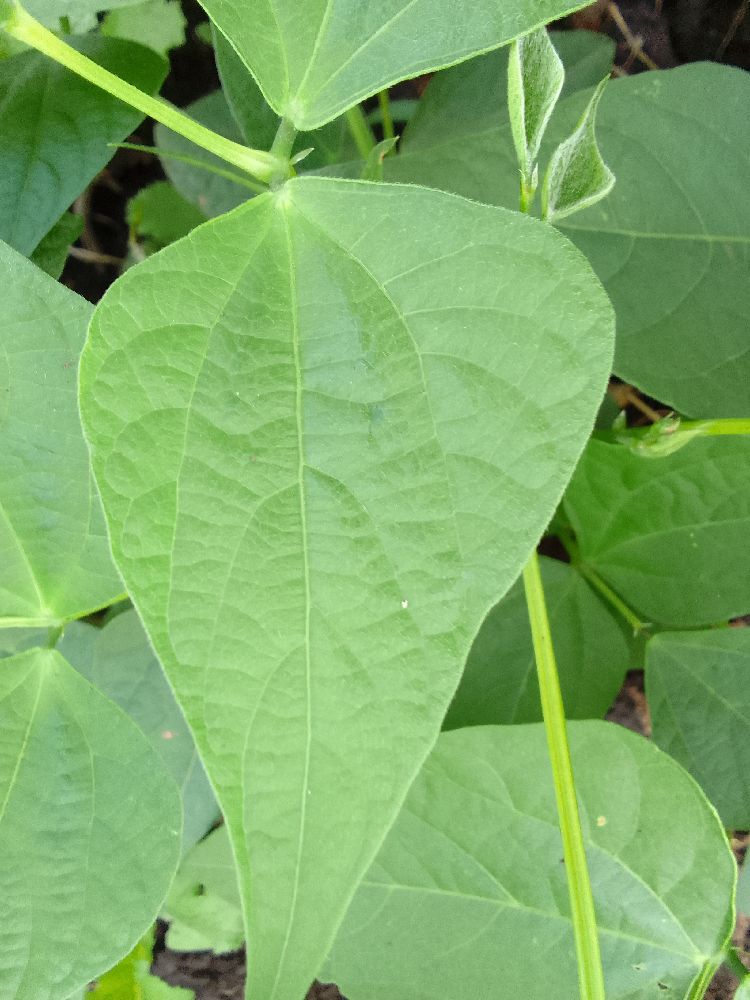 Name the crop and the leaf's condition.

common bean, healthy
